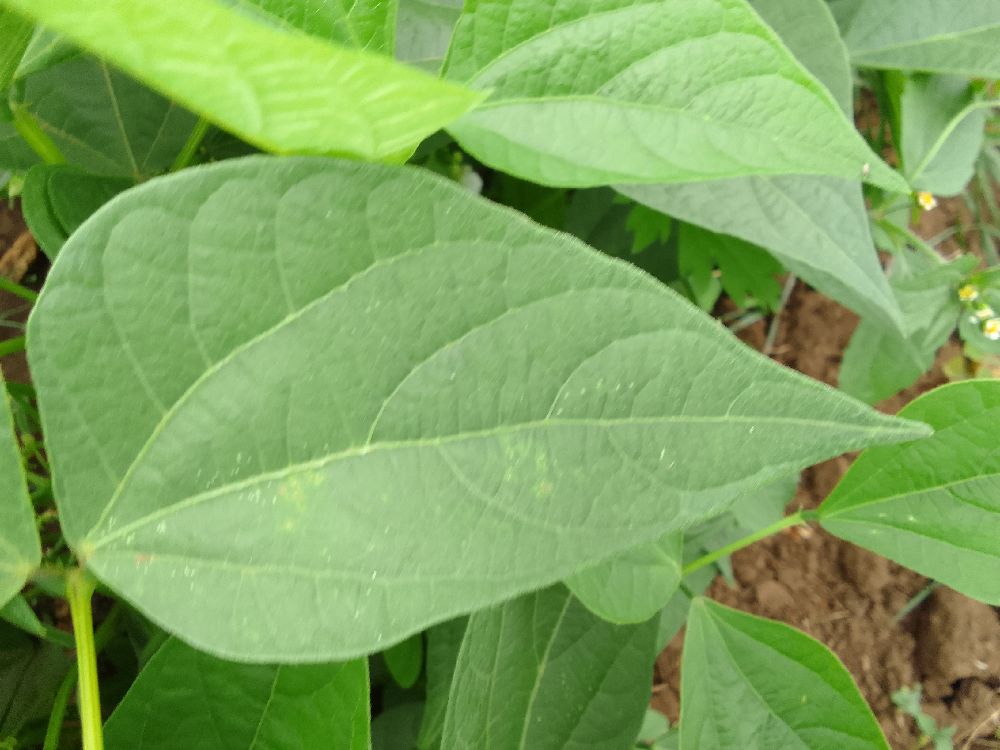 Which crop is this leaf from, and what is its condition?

common bean, healthy
